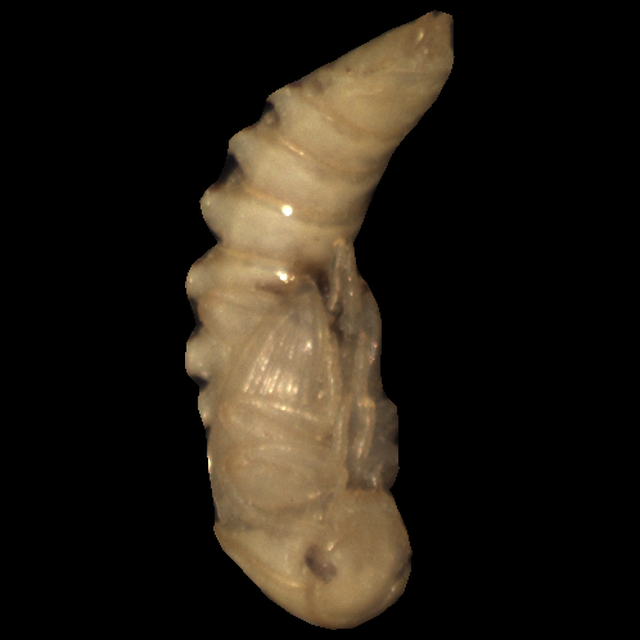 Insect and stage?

mealworm pupa
